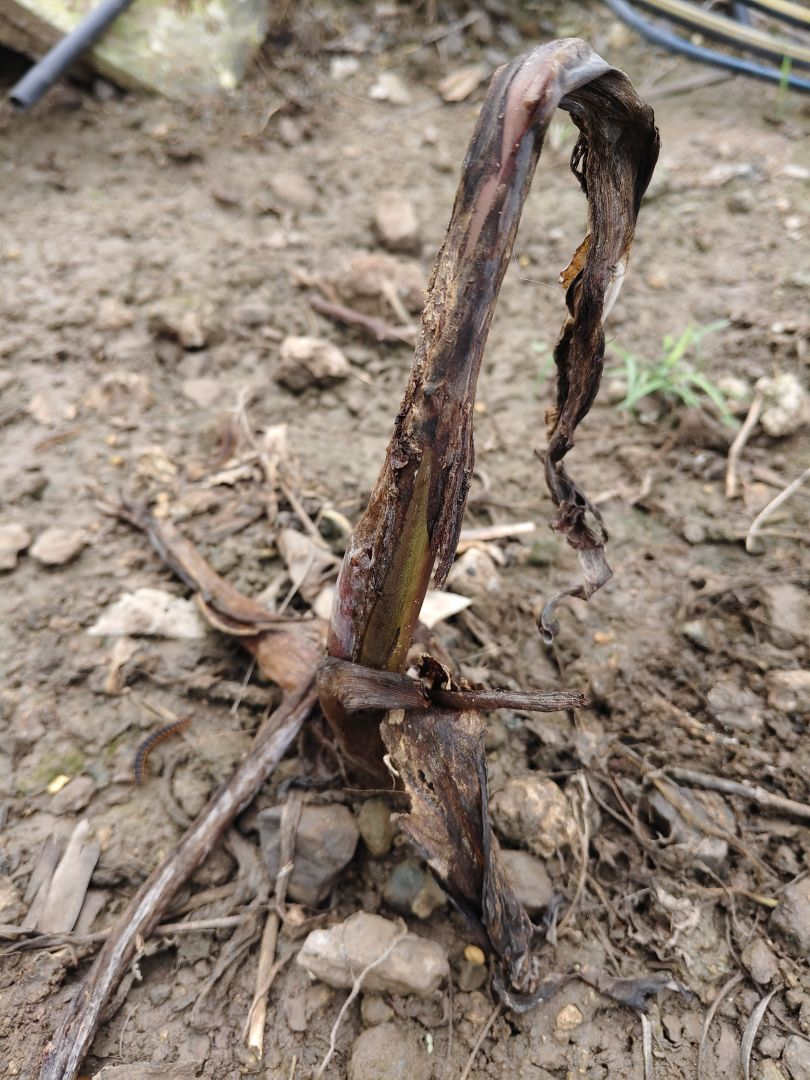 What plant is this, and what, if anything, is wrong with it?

taro, root rot
